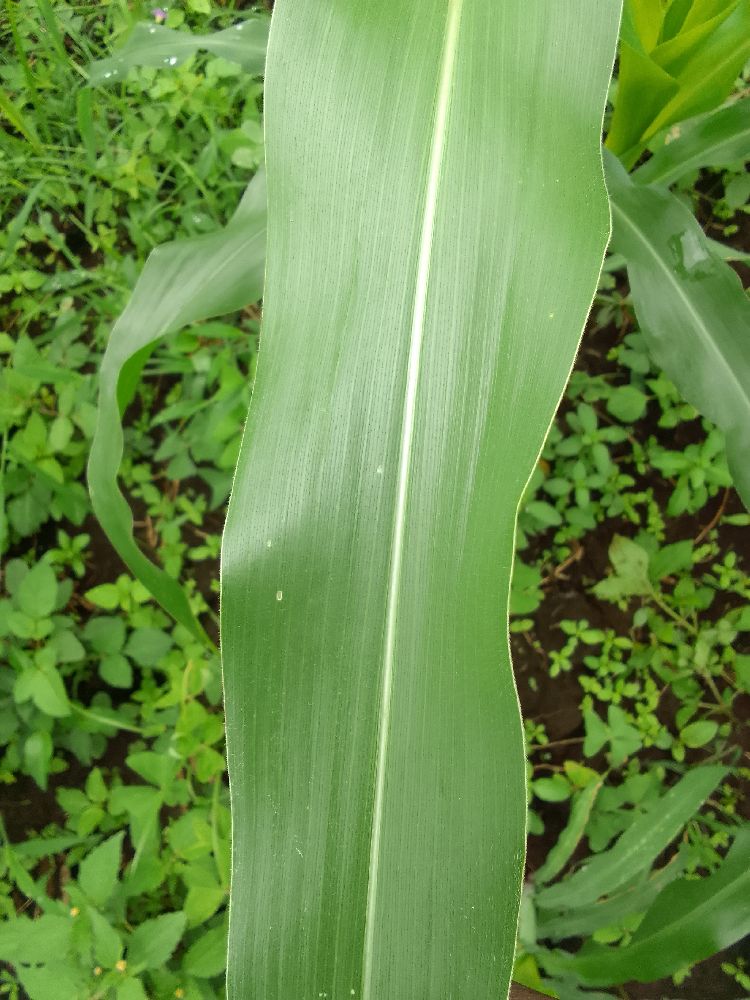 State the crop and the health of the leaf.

maize, healthy
